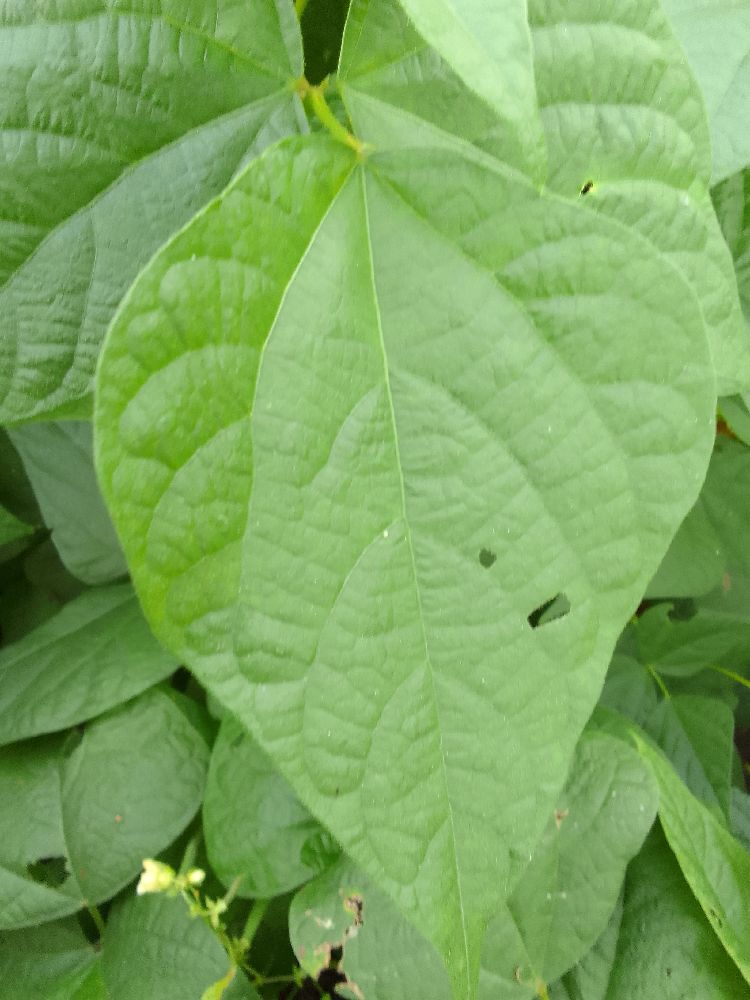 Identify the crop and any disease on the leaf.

common bean, healthy
